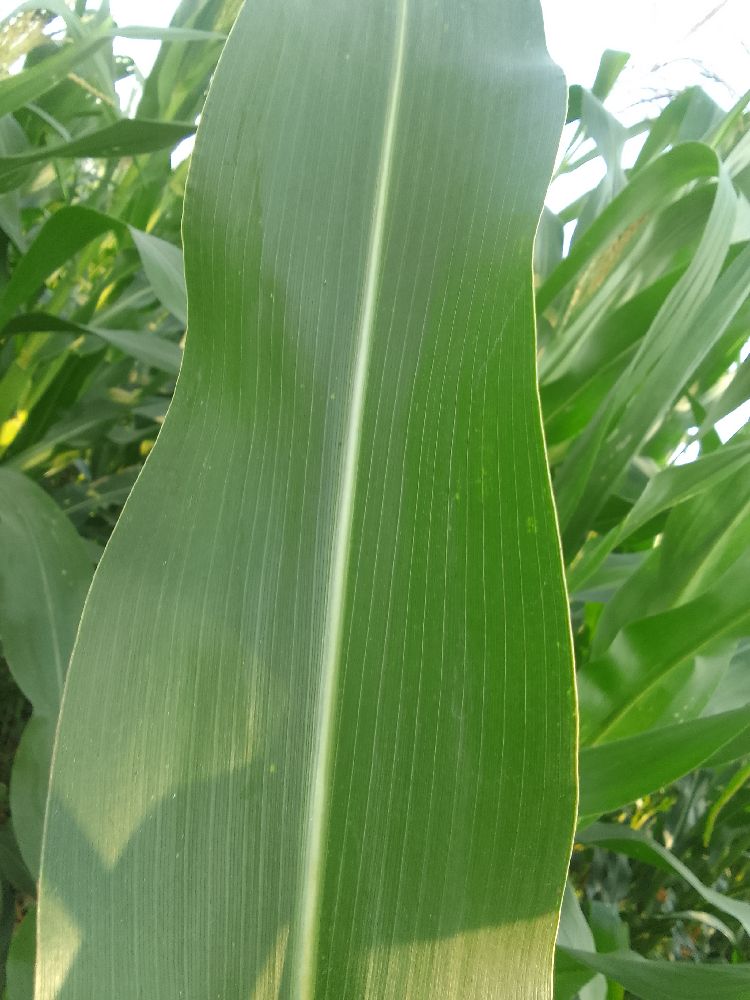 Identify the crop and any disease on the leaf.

maize, healthy
